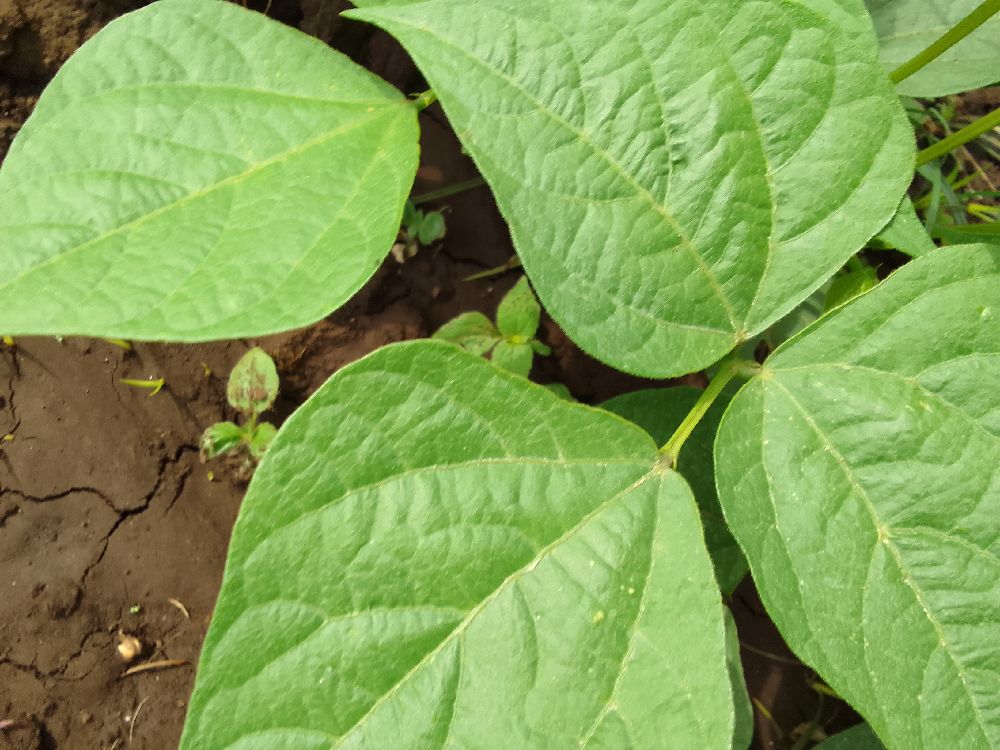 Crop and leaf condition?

common bean, healthy
